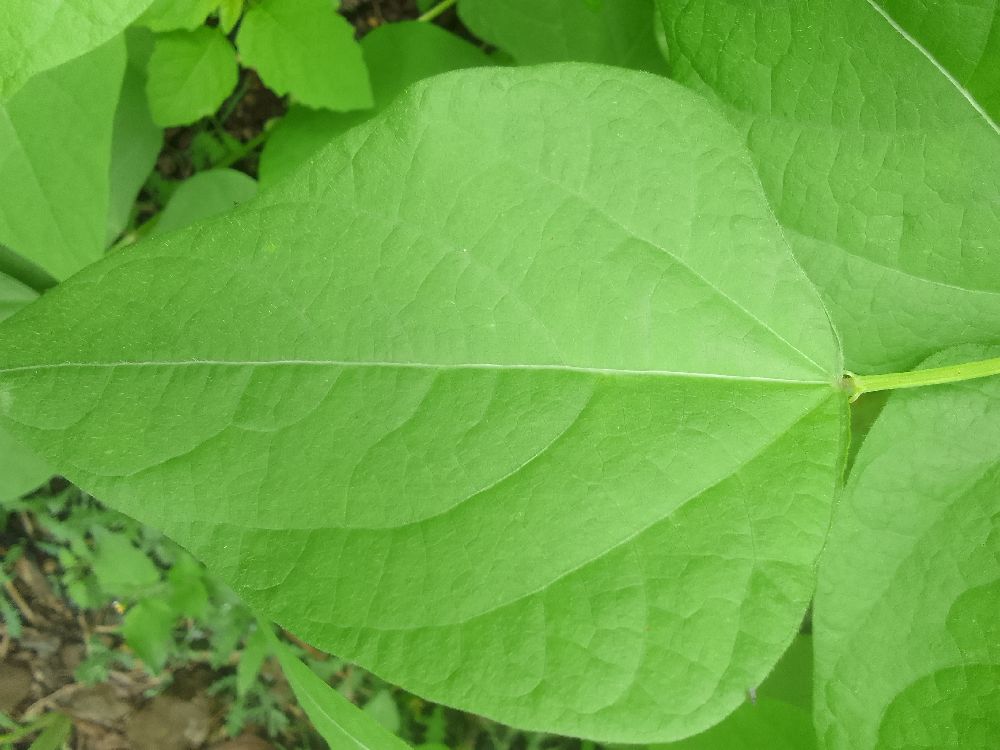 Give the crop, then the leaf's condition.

common bean, healthy
